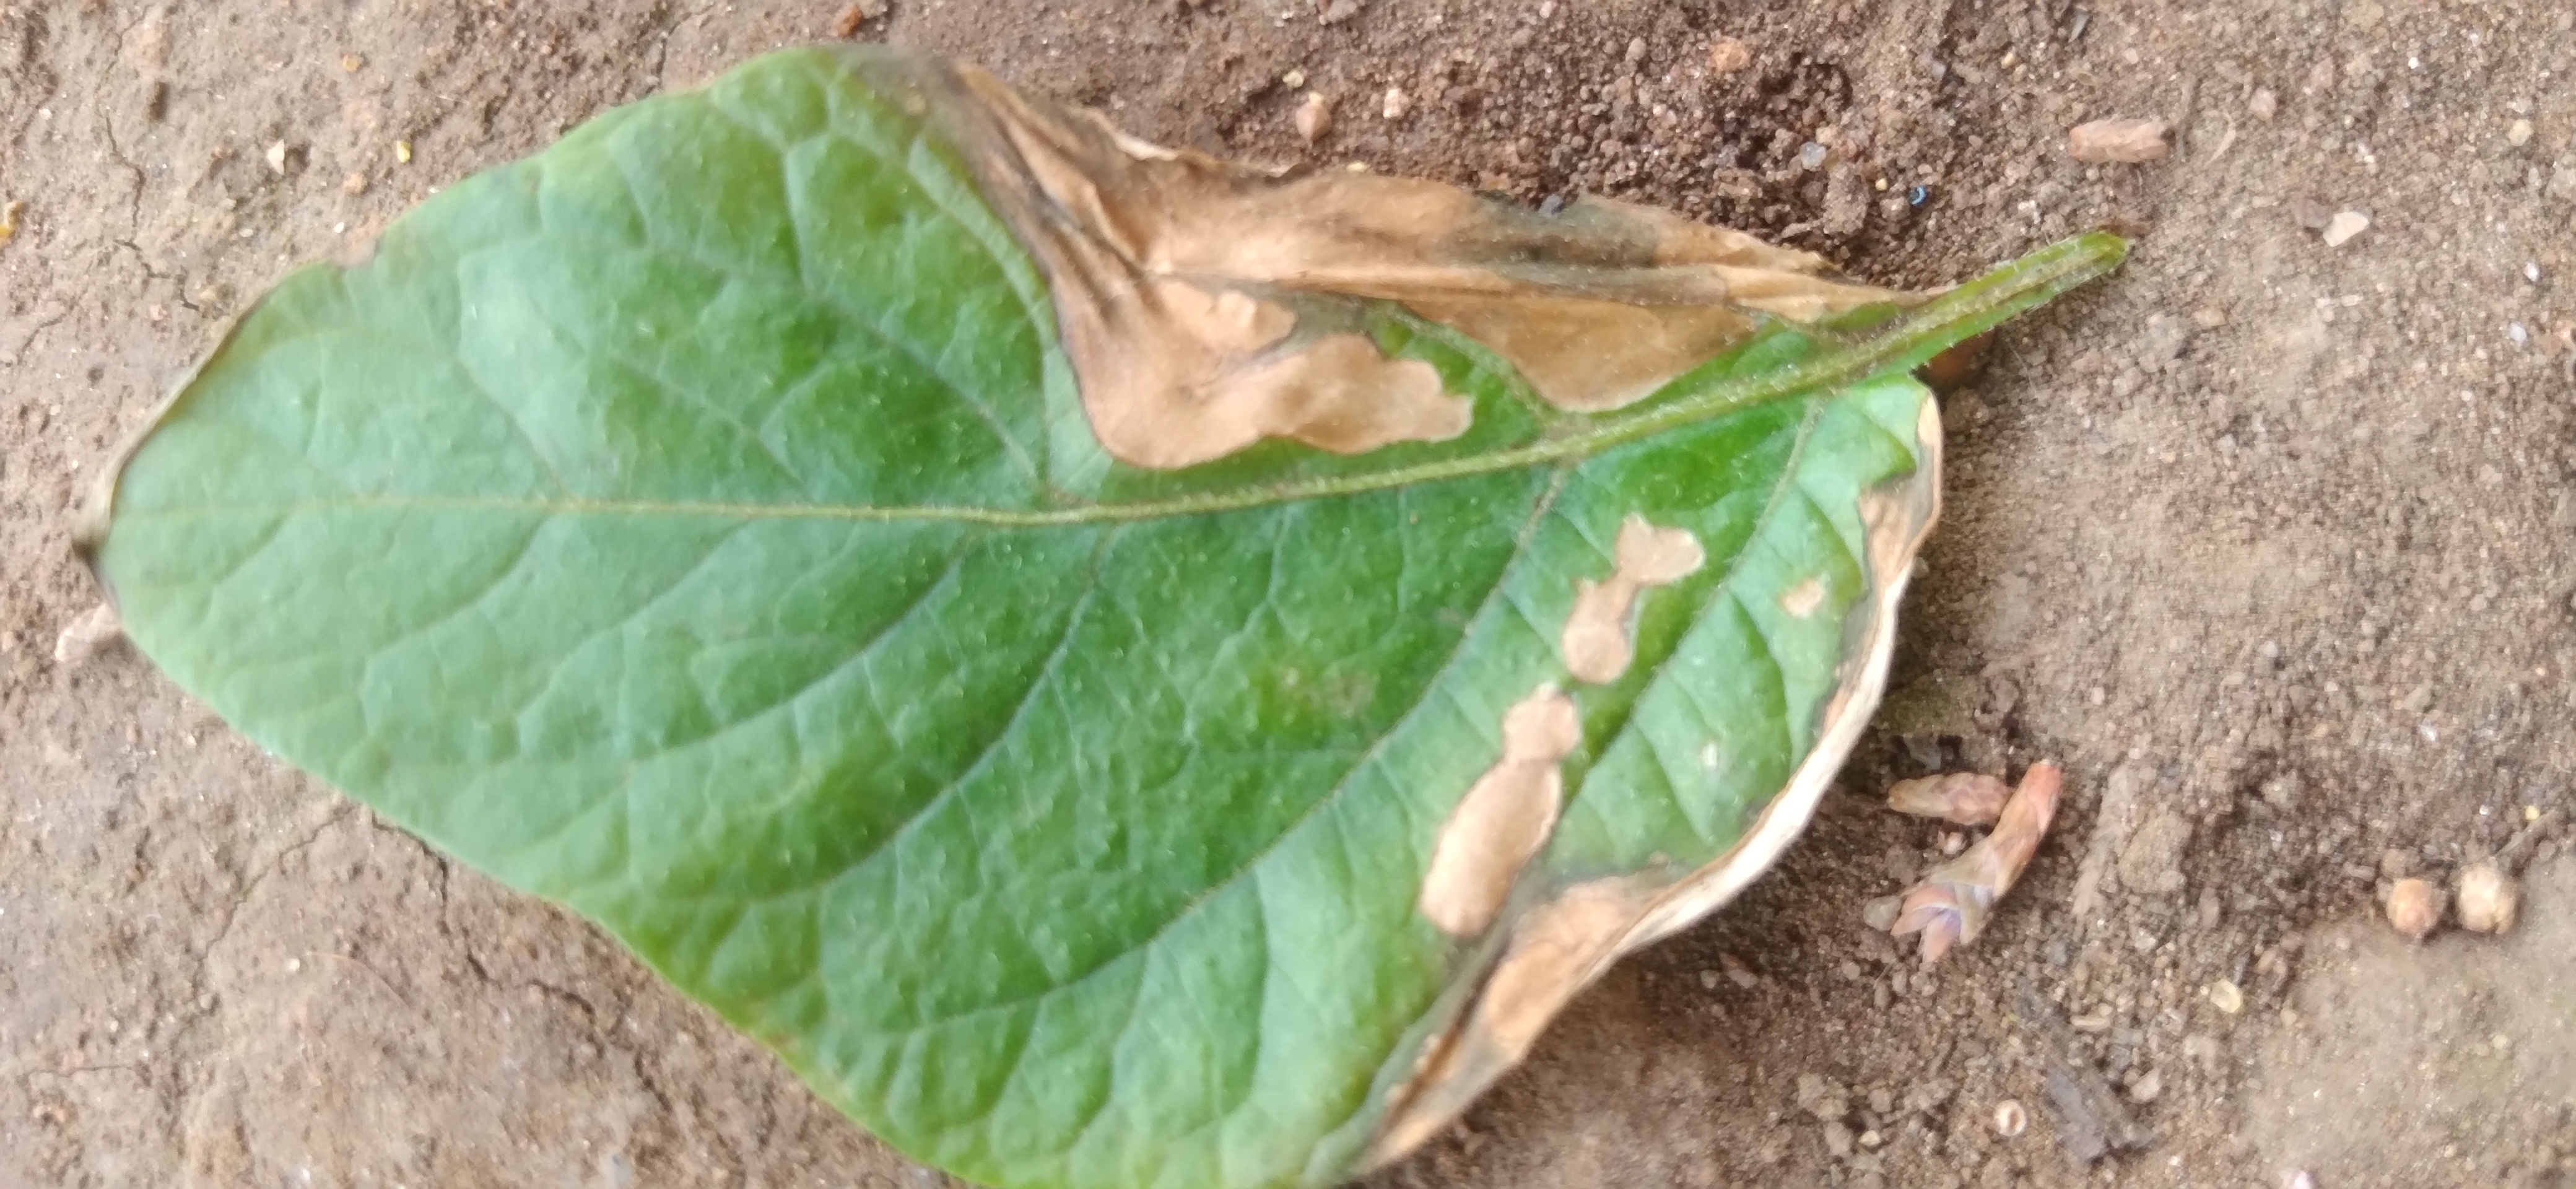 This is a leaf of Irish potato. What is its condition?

early blight
